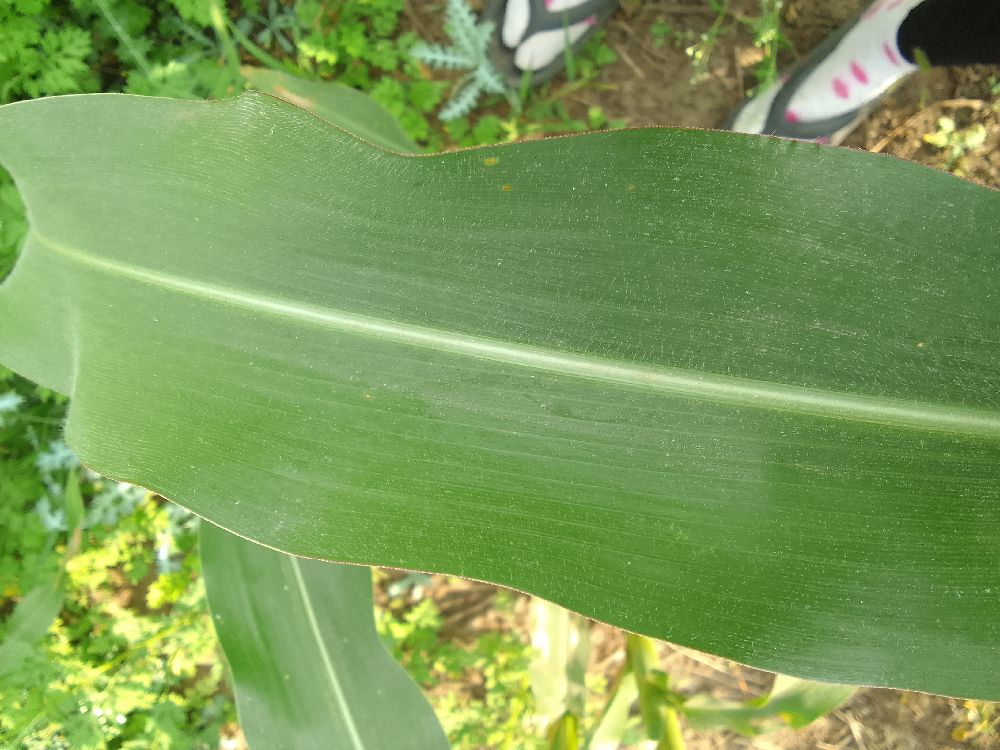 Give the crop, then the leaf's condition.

maize, healthy
